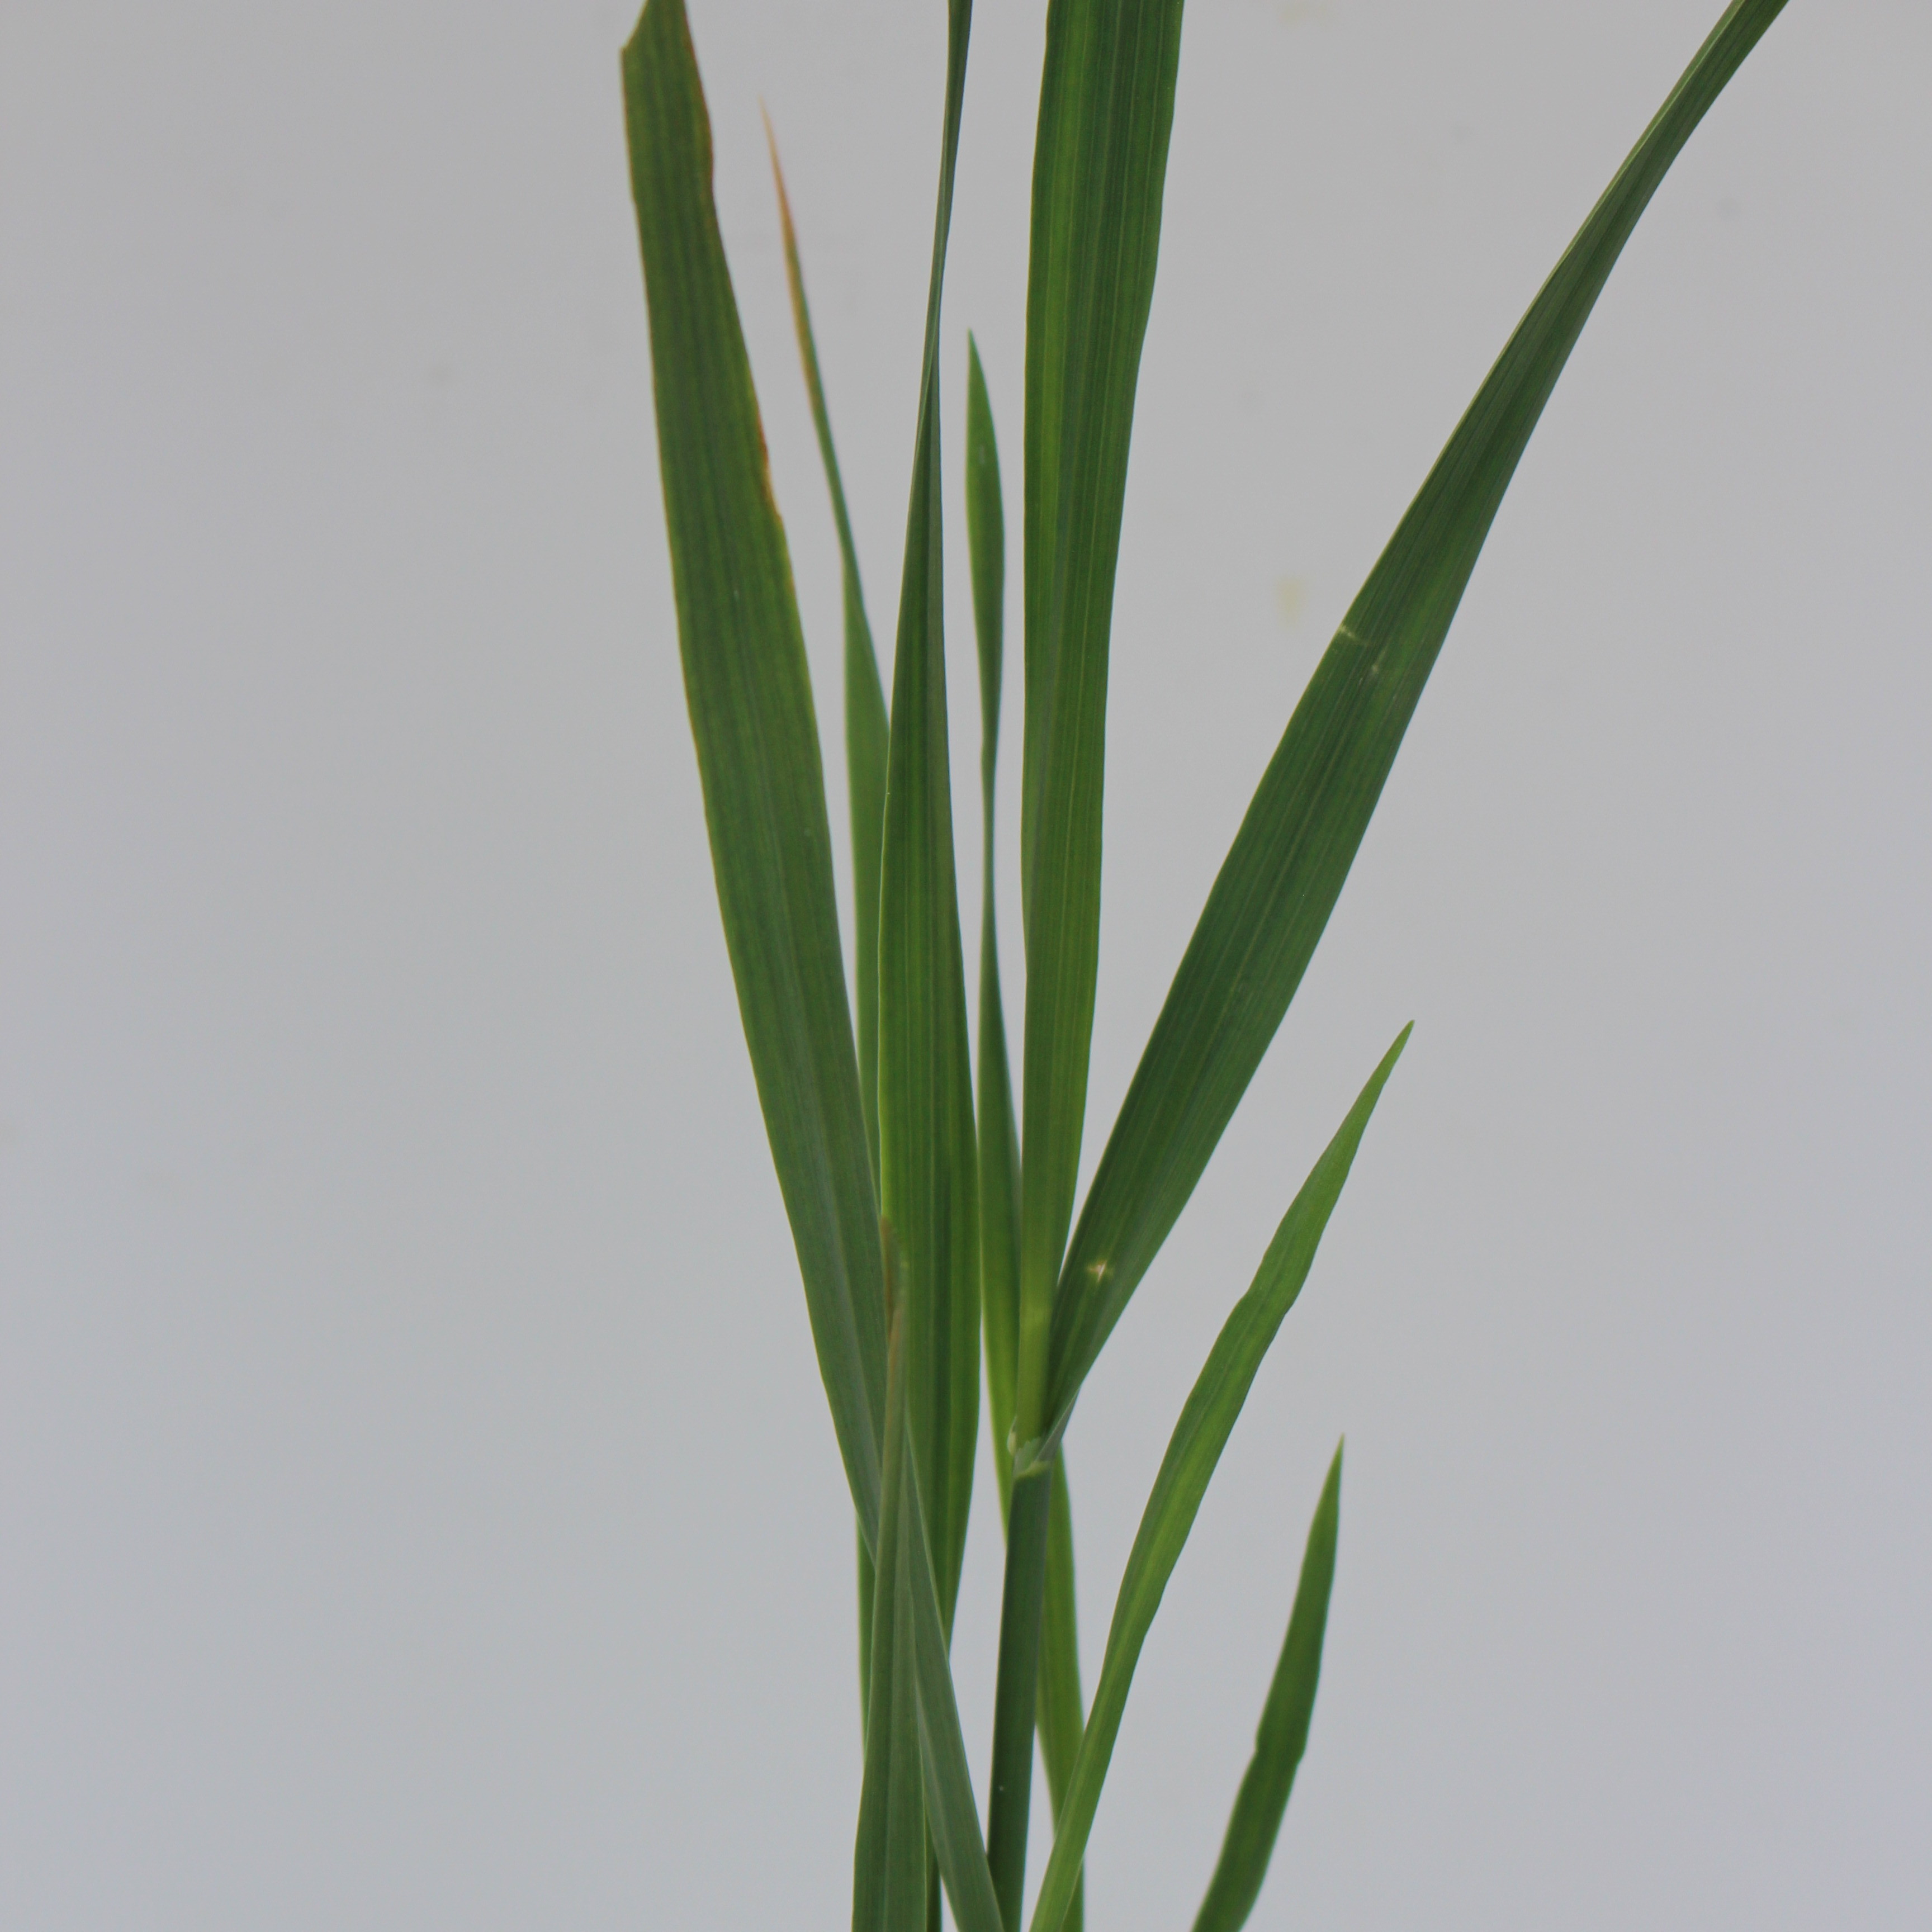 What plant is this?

Avena sterilis
